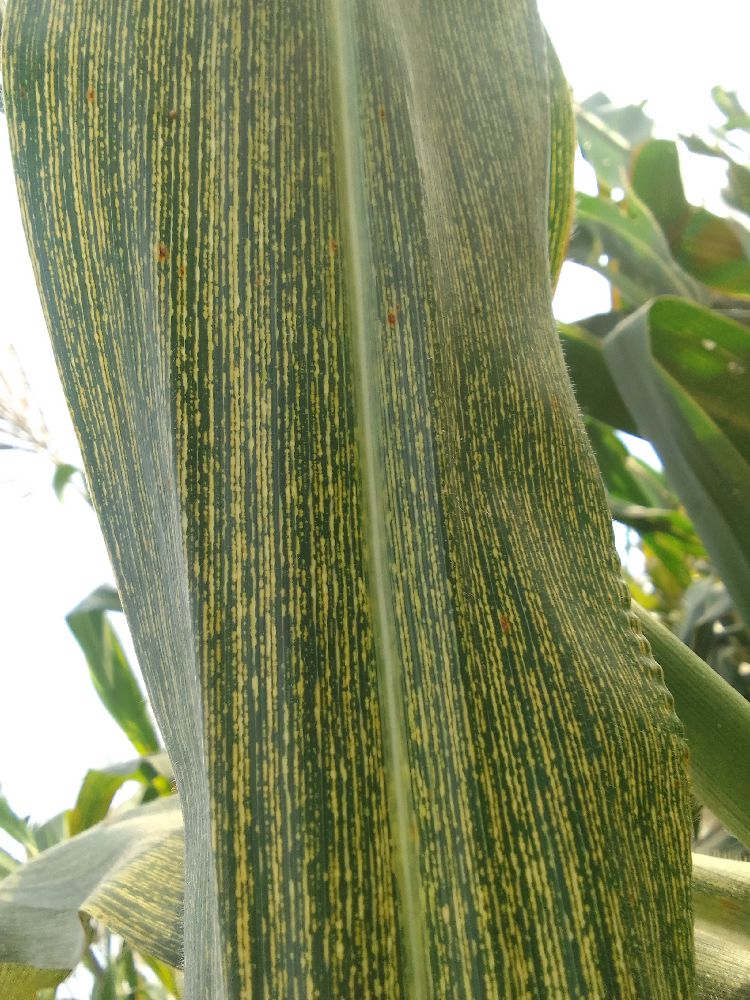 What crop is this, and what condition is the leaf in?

maize, maize streak virus
